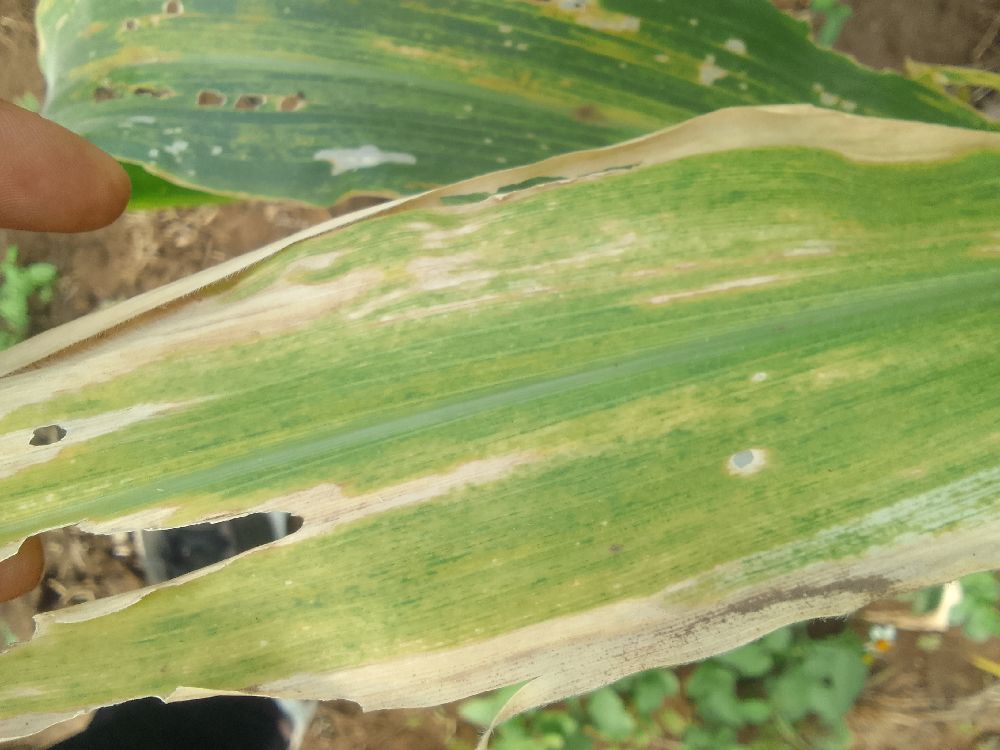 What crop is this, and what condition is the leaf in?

maize, maize lethal necrosis
